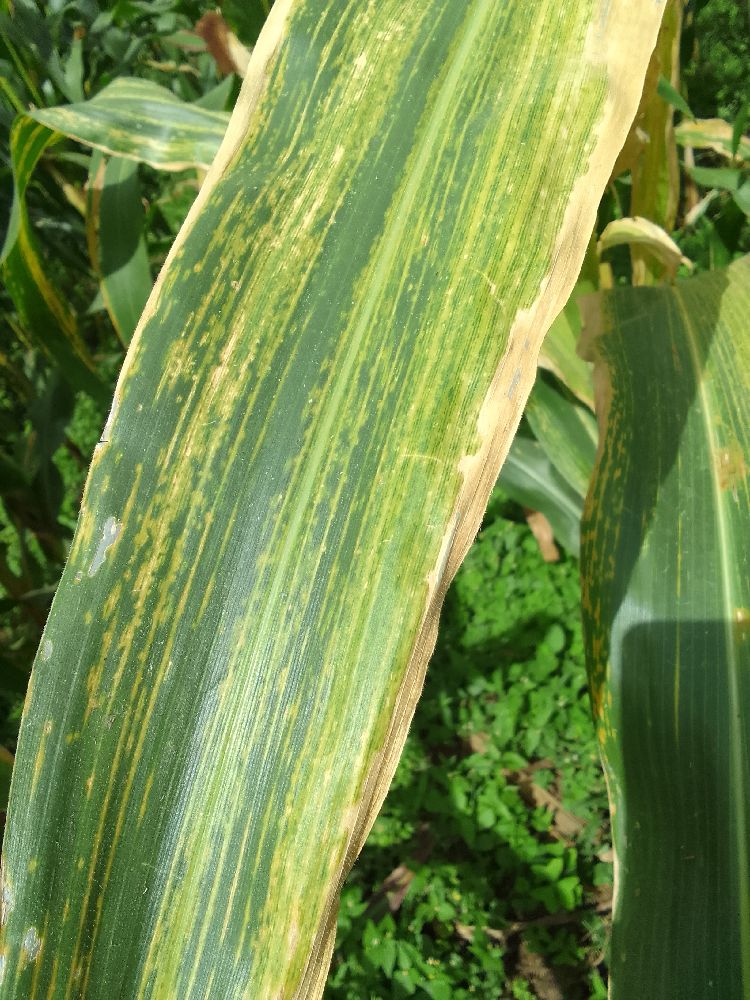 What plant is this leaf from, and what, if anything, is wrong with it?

maize, maize lethal necrosis
